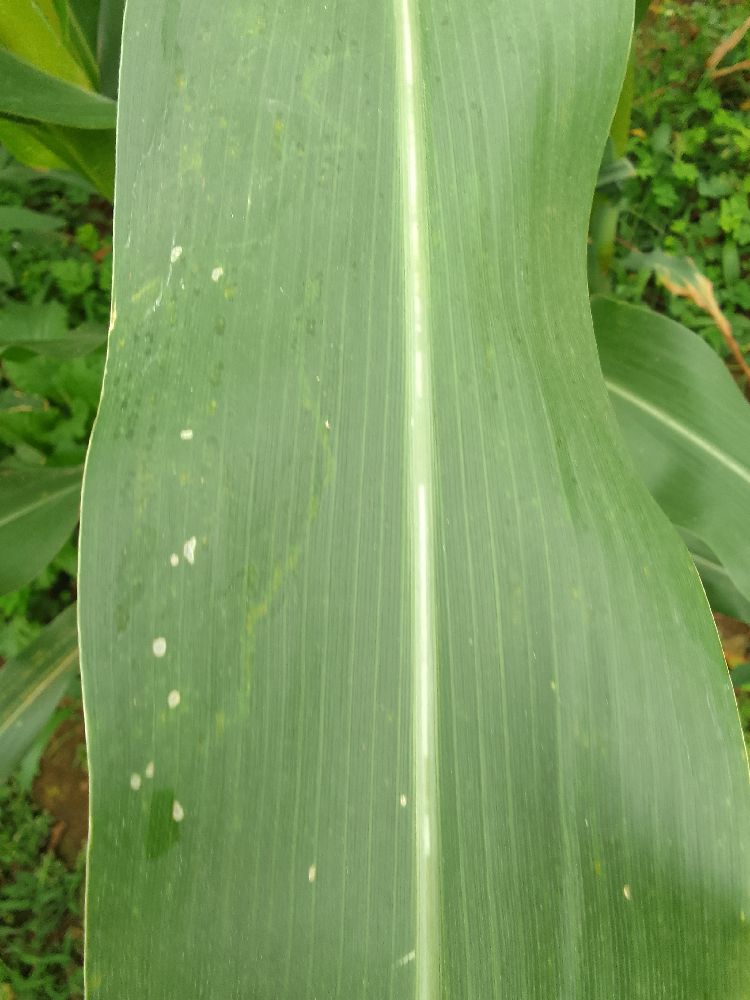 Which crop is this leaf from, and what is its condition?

maize, healthy
